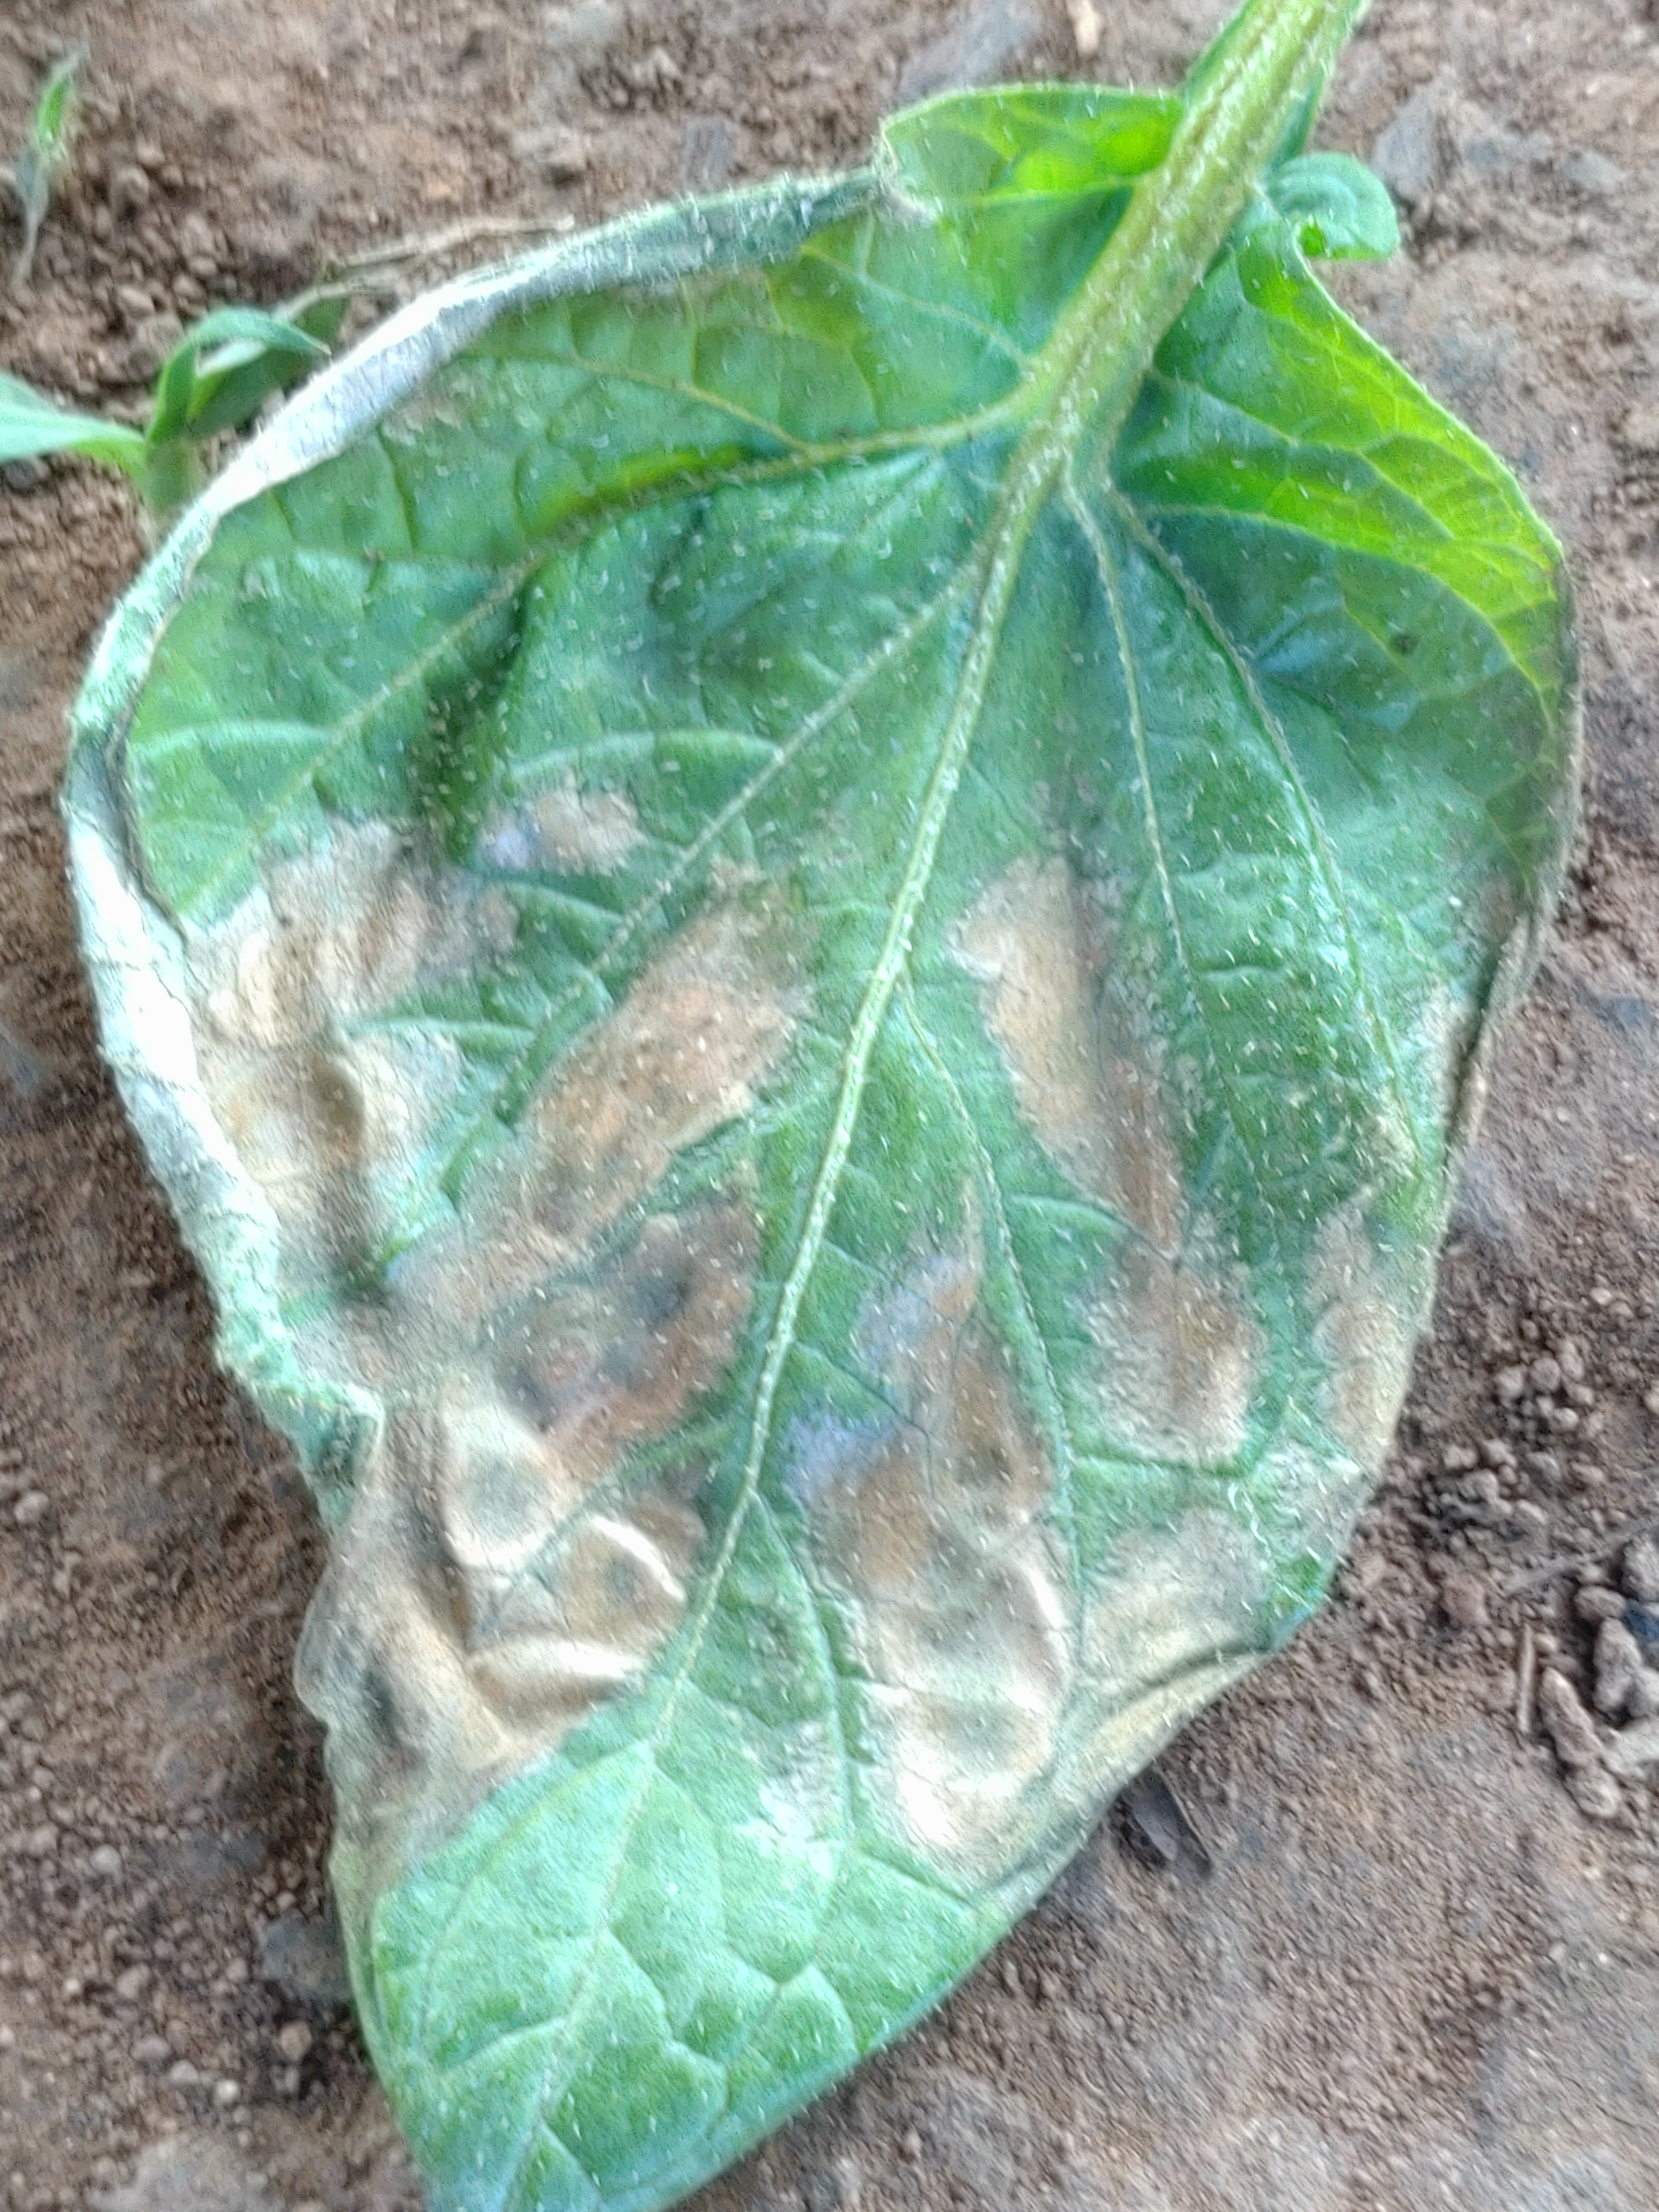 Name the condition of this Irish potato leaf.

early blight
